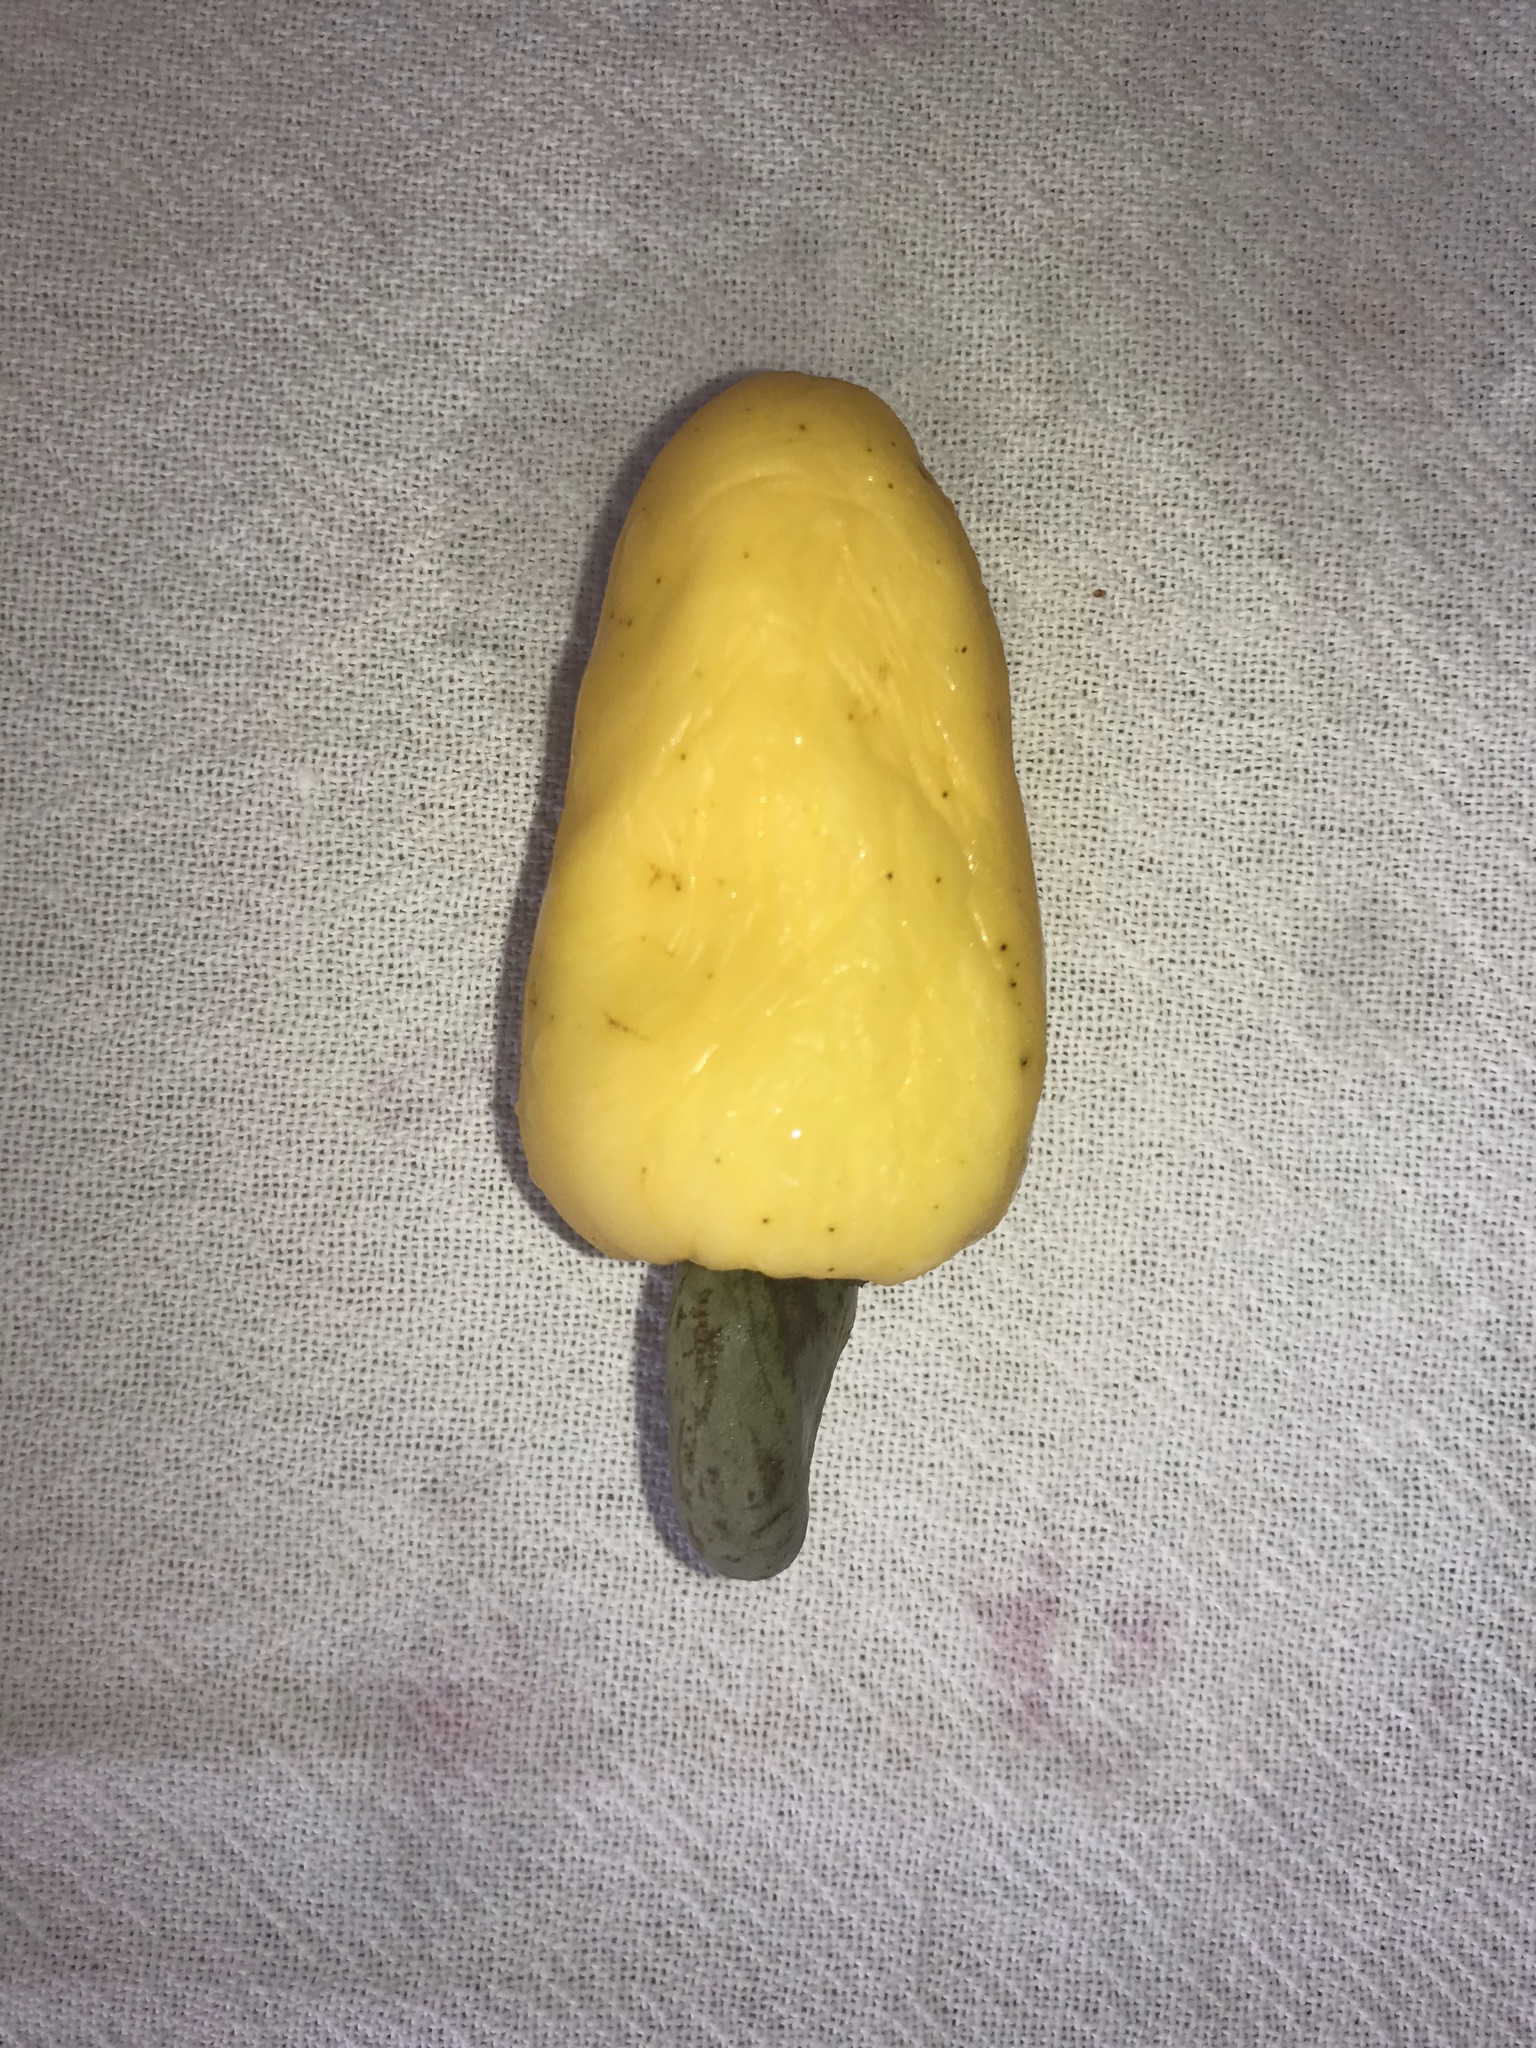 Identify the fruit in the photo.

caju amarelo
